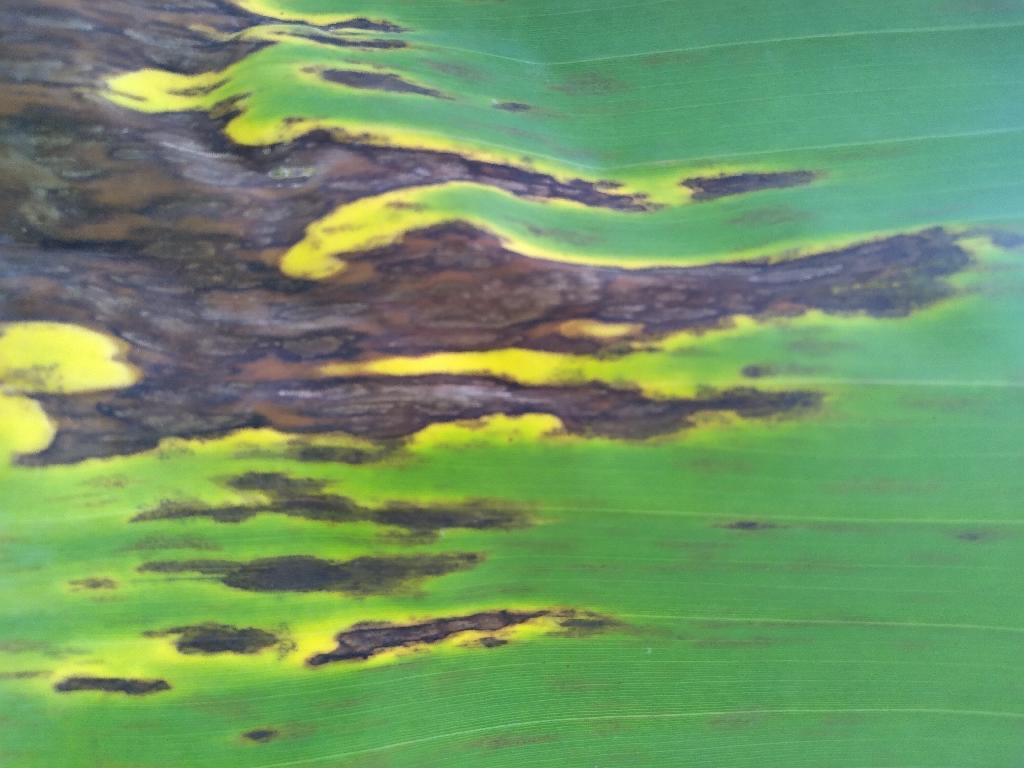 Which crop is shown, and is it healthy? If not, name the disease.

banana, black sigatoka
